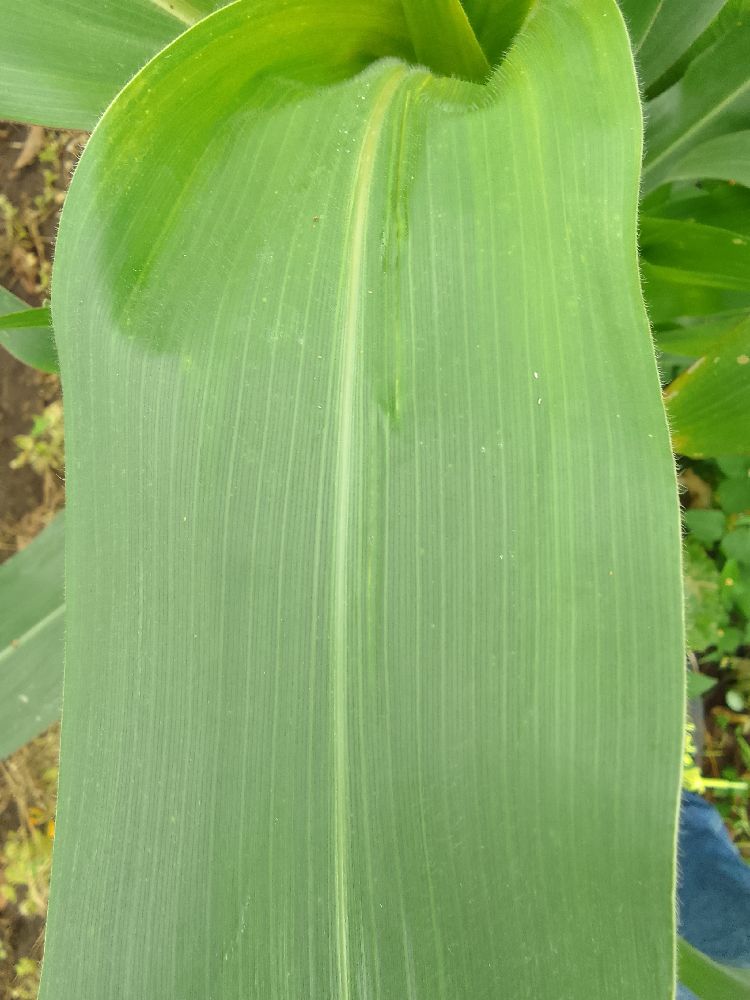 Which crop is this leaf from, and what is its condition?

maize, healthy
